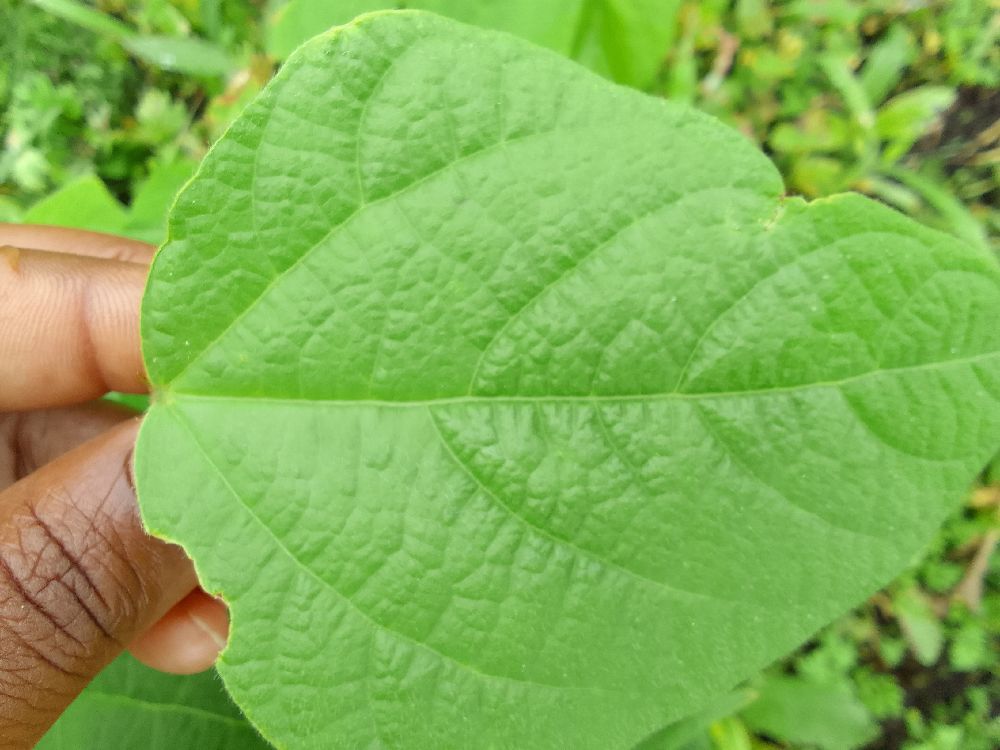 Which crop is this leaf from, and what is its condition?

common bean, healthy
